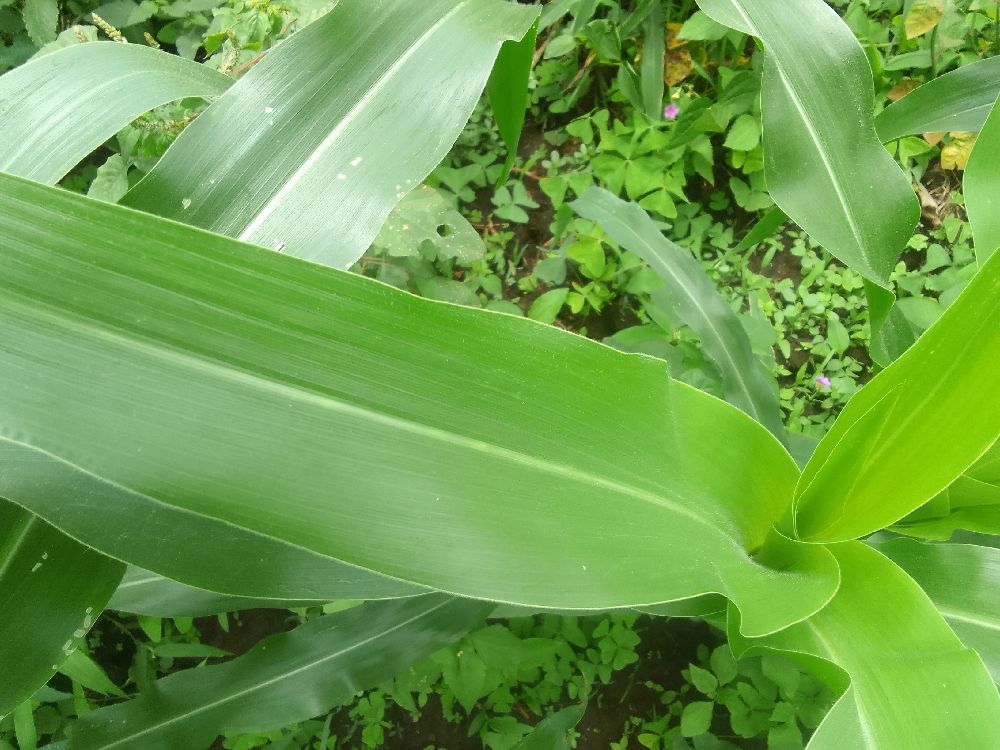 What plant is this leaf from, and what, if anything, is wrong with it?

maize, healthy
